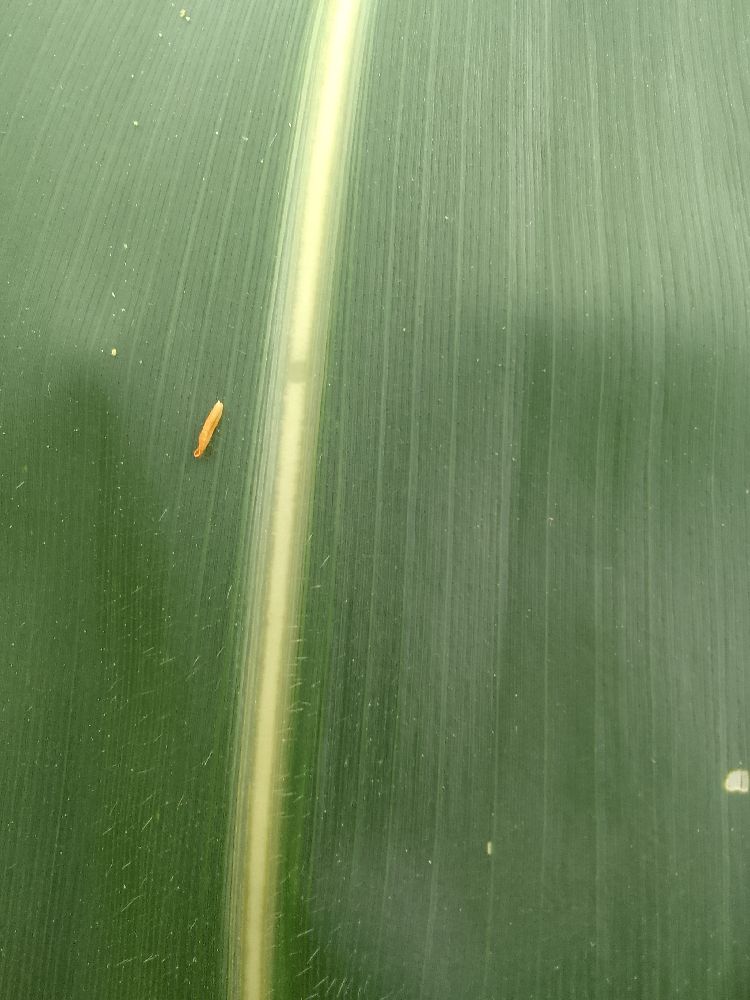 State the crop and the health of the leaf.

maize, healthy
